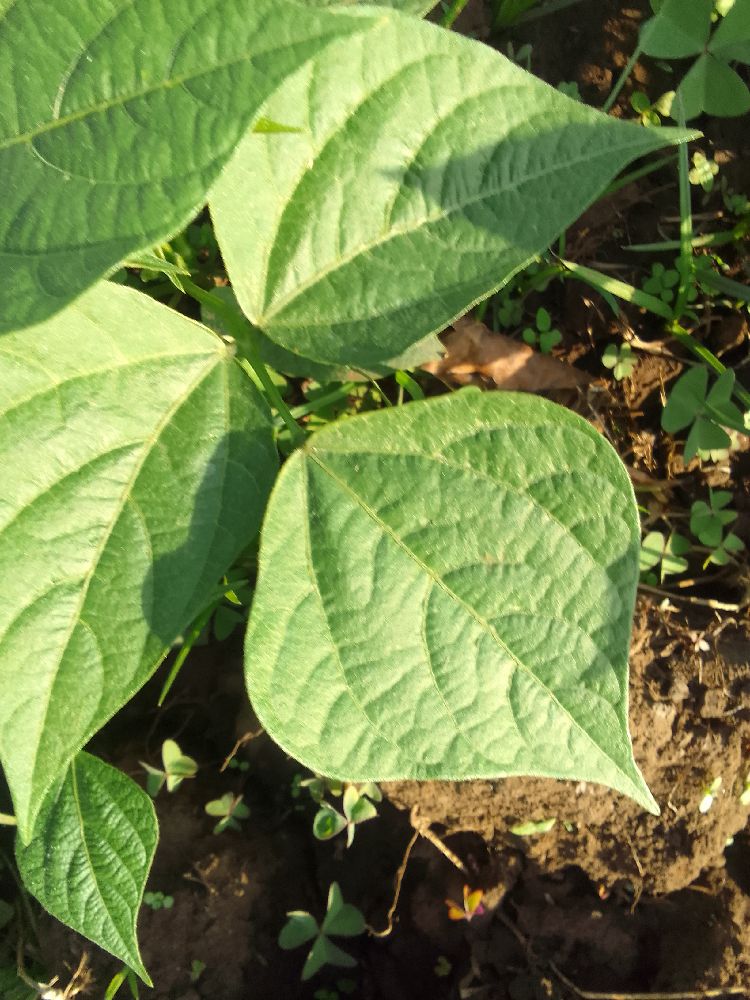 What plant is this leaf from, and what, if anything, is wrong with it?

common bean, healthy
